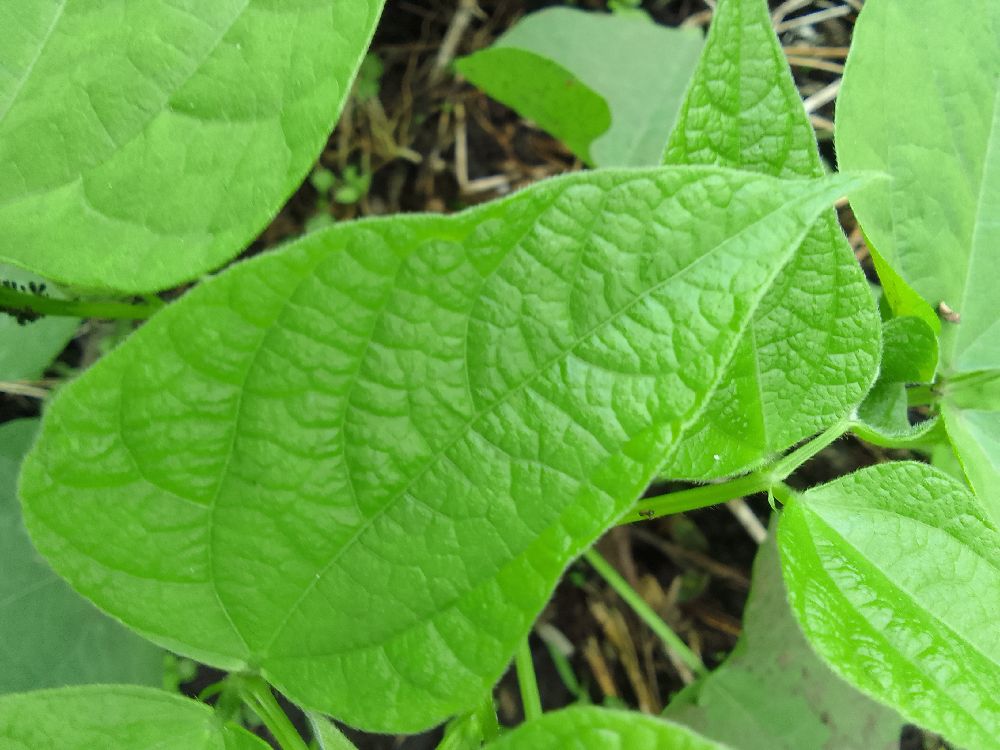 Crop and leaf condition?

common bean, healthy
